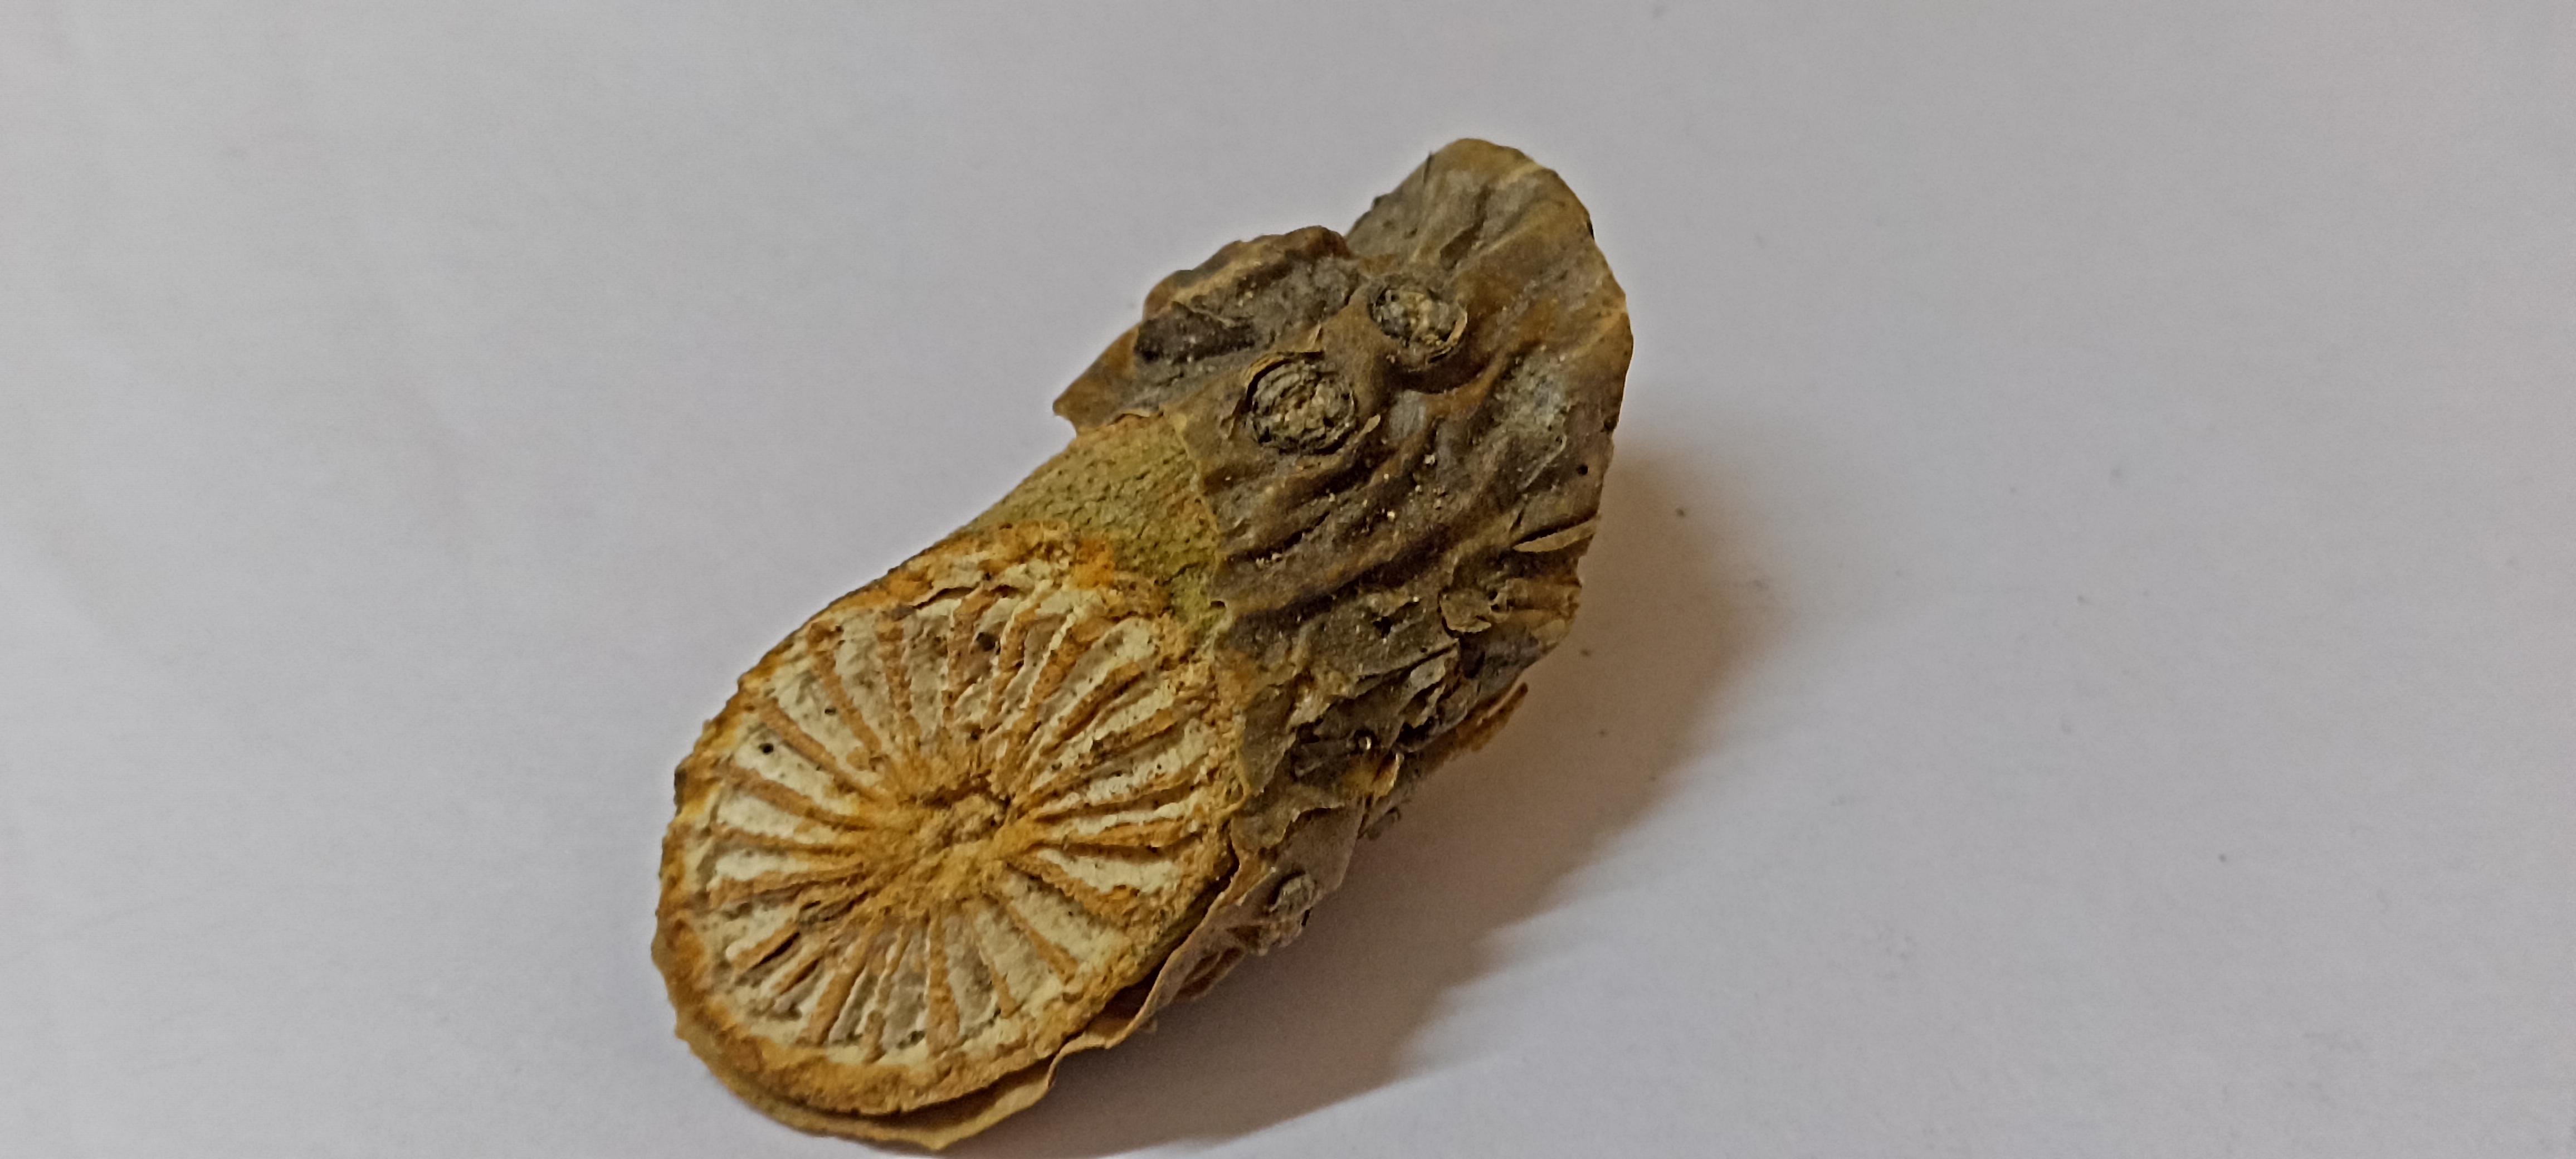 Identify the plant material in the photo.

gulvel
